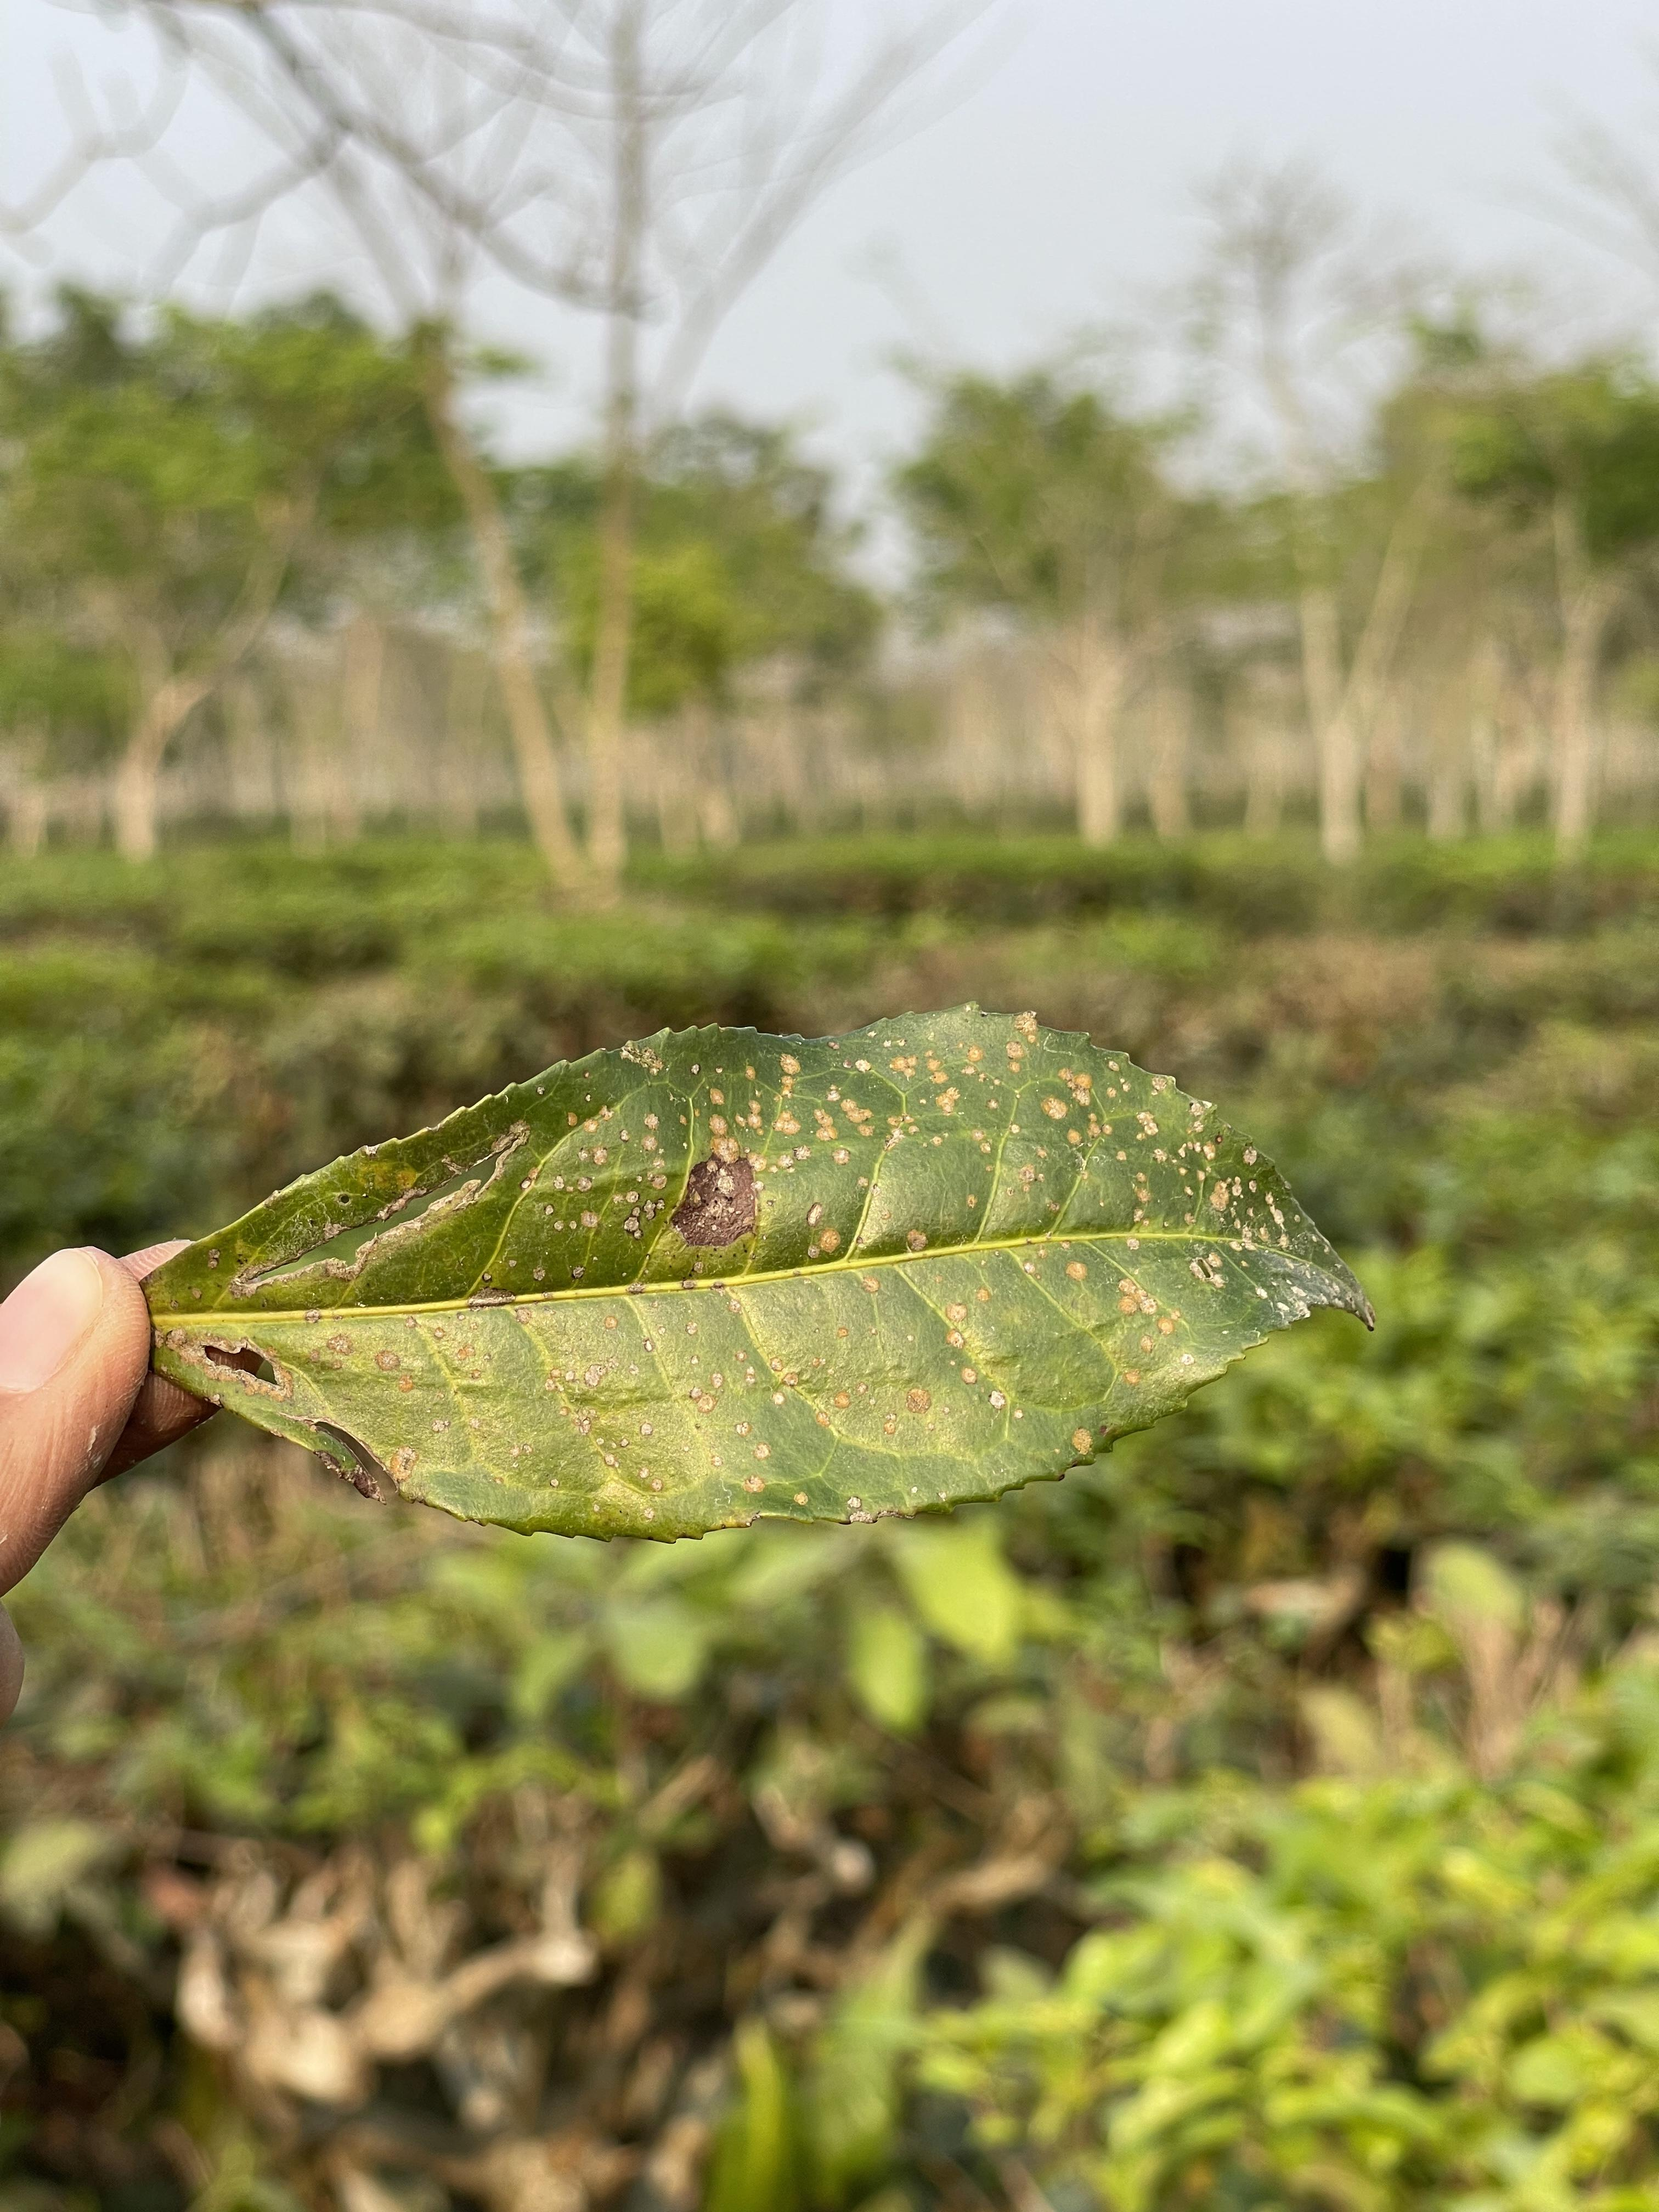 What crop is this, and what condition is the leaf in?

tea, red rust
